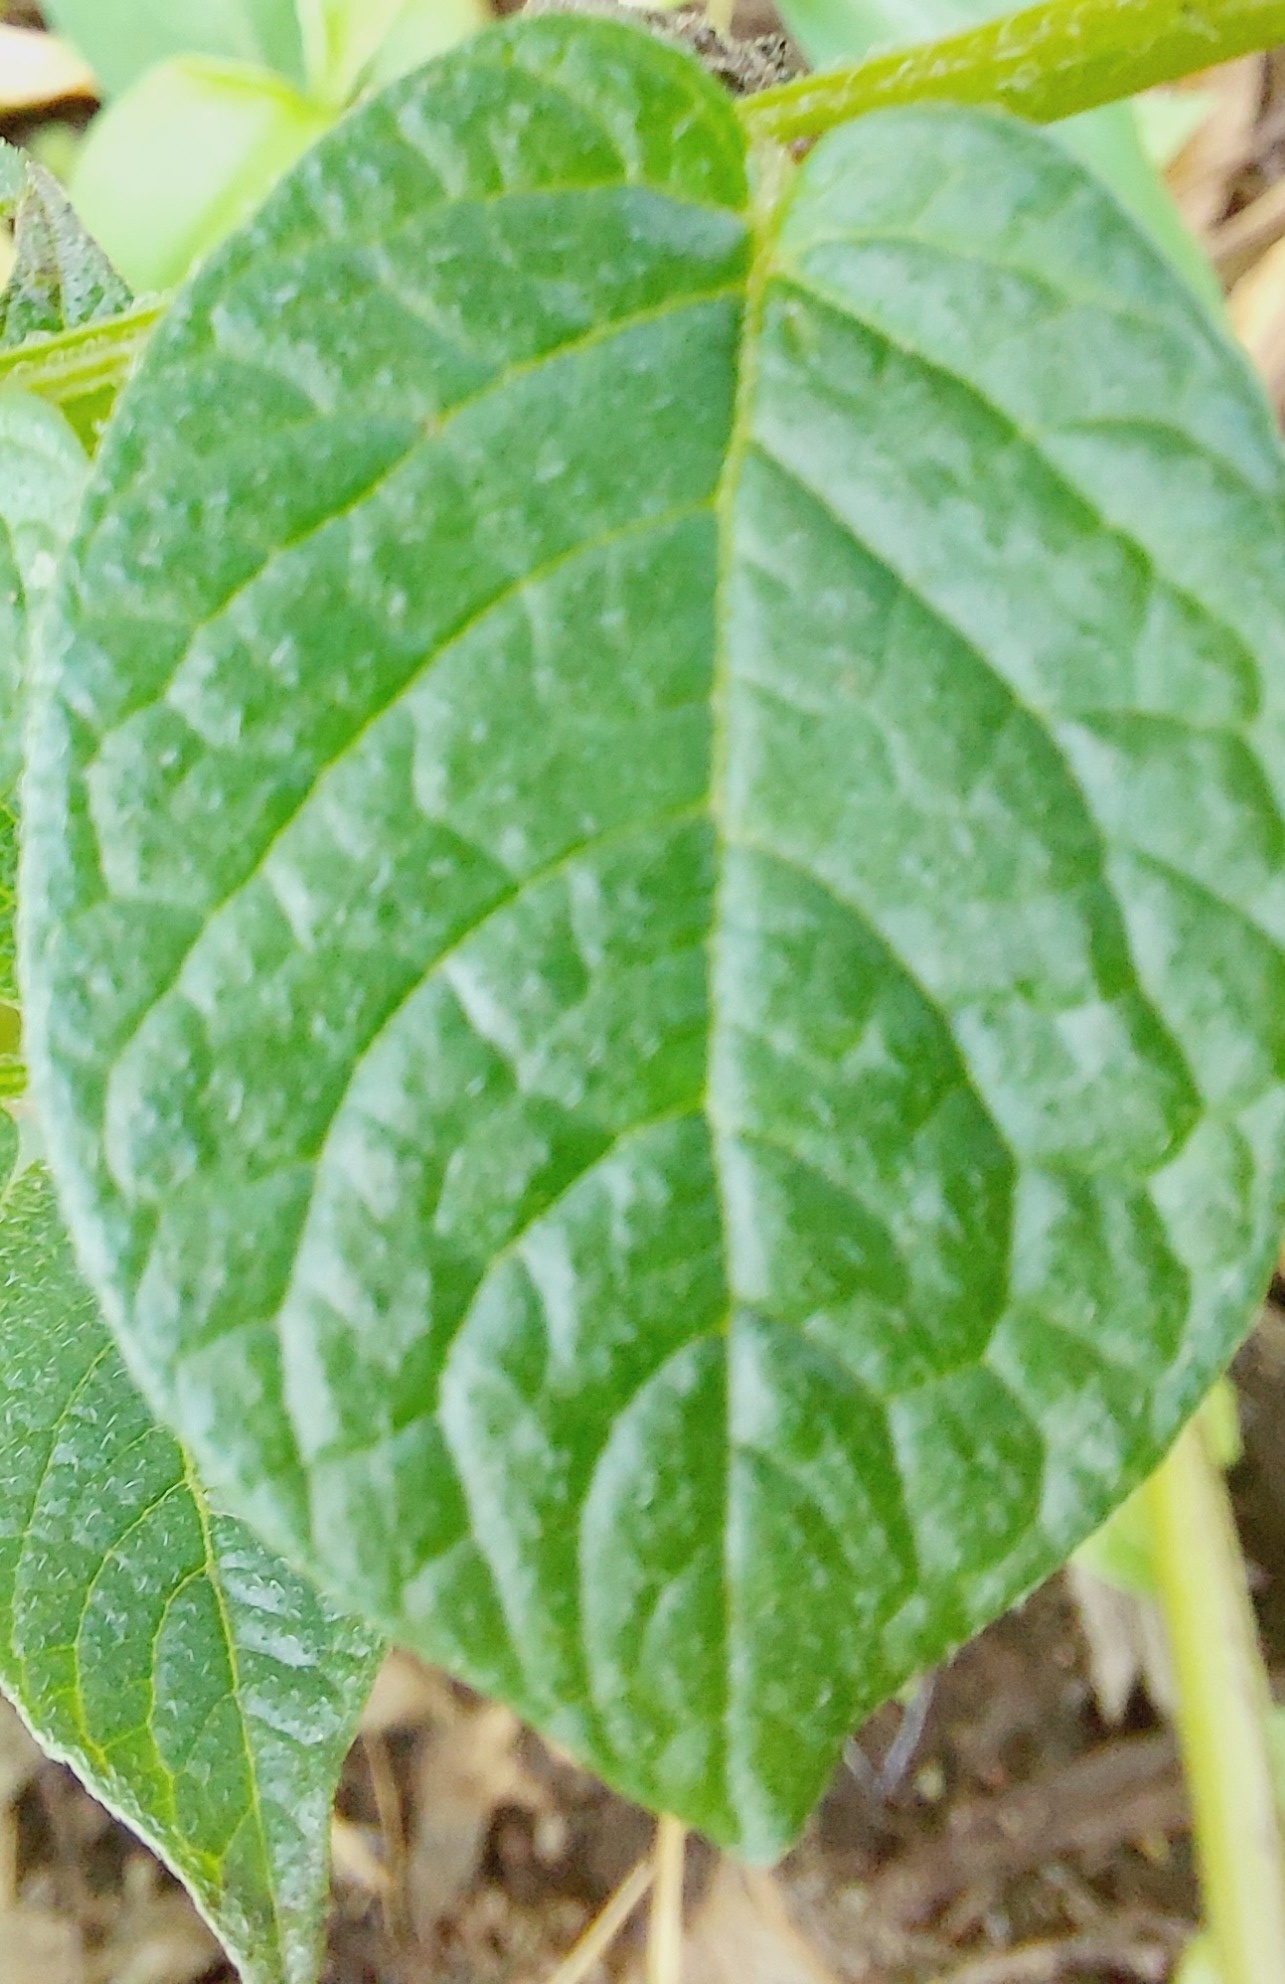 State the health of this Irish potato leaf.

healthy
